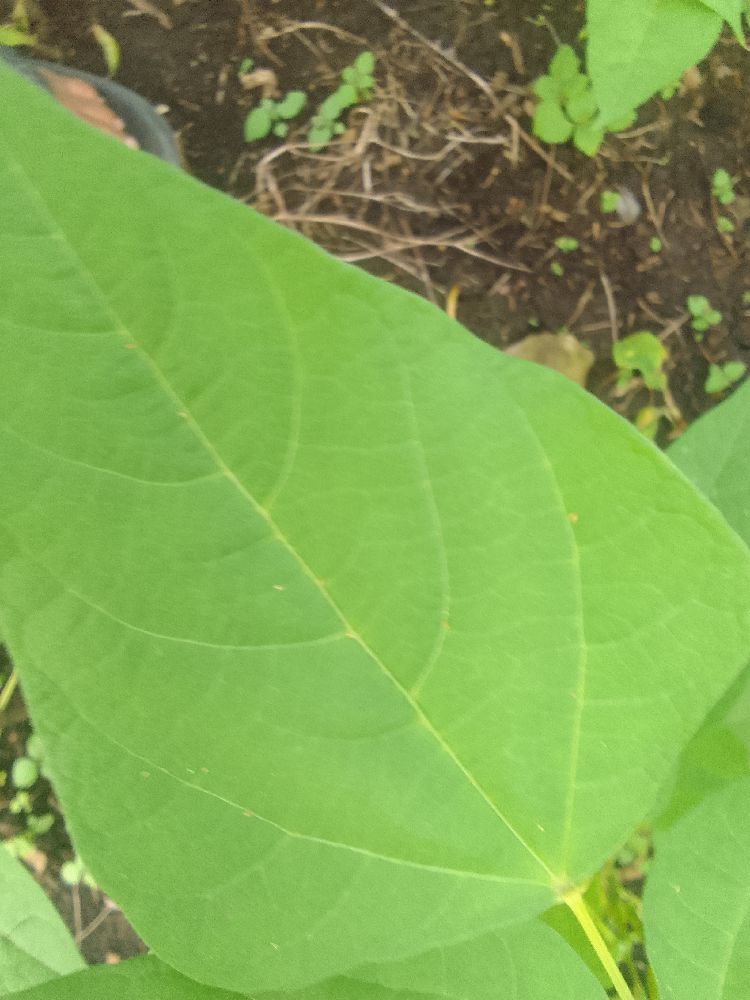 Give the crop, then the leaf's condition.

common bean, healthy
